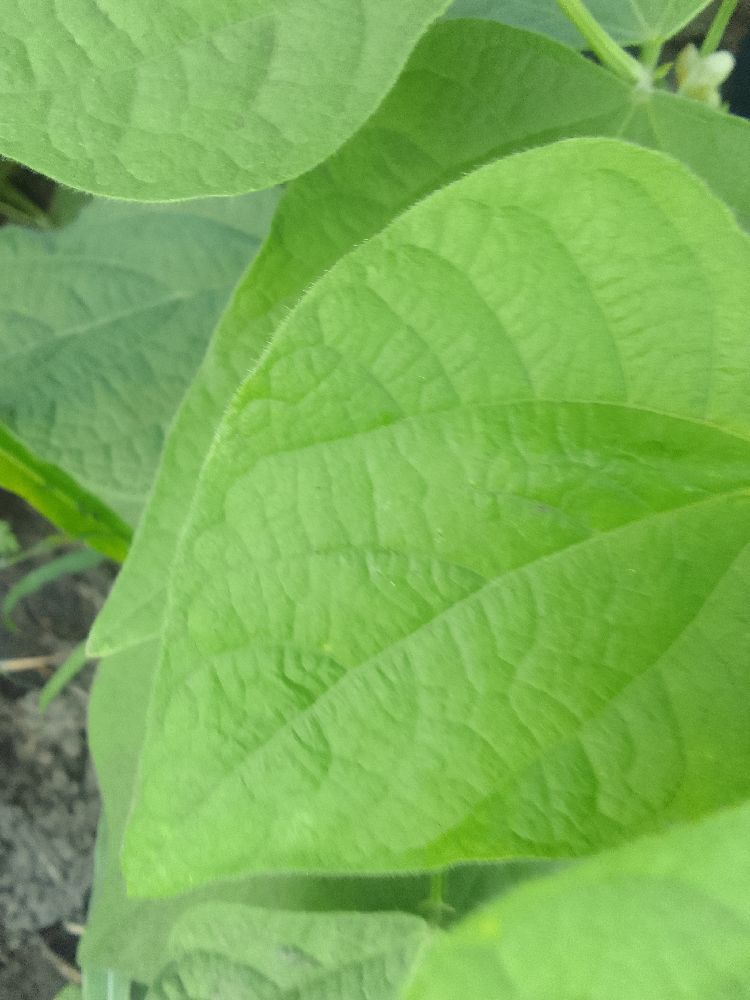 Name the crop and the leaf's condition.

common bean, healthy
